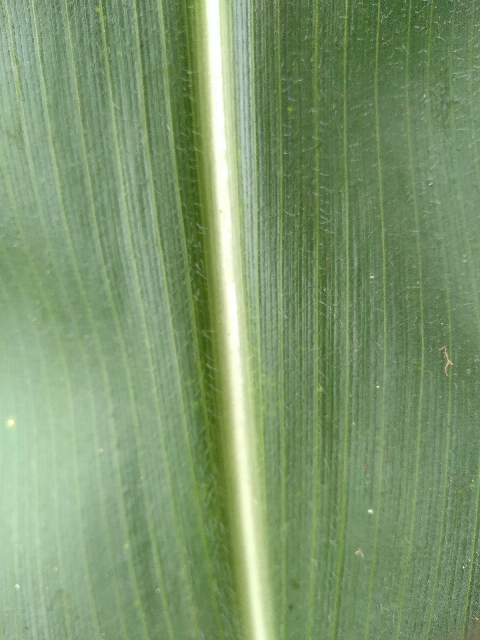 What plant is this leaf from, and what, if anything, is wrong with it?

maize, healthy
